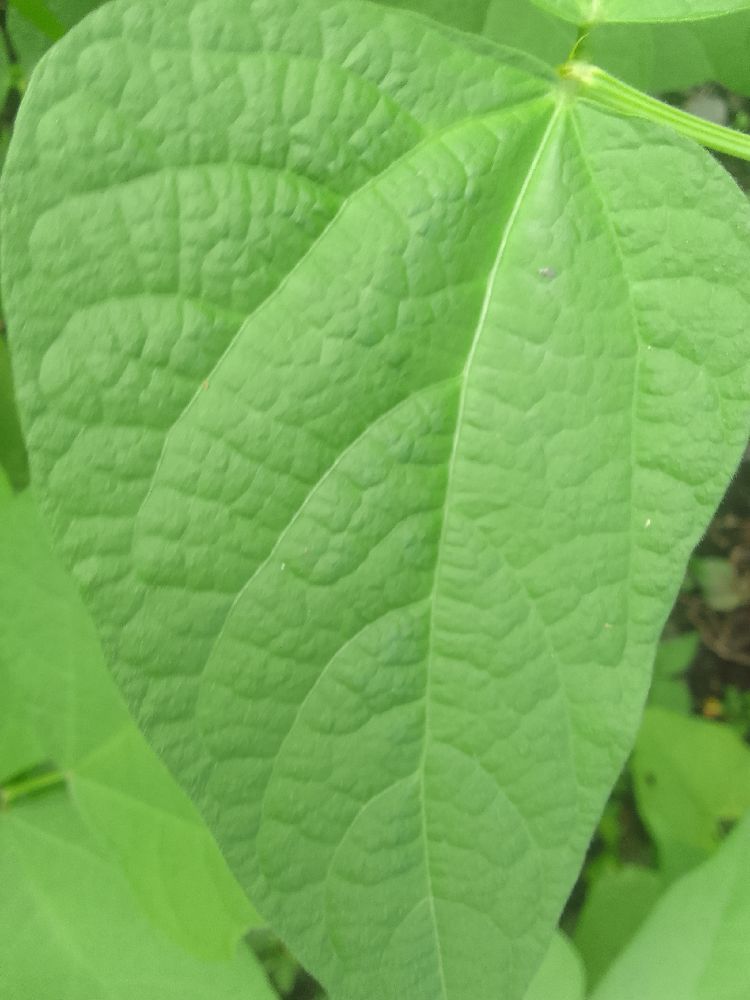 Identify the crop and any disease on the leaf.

common bean, healthy
